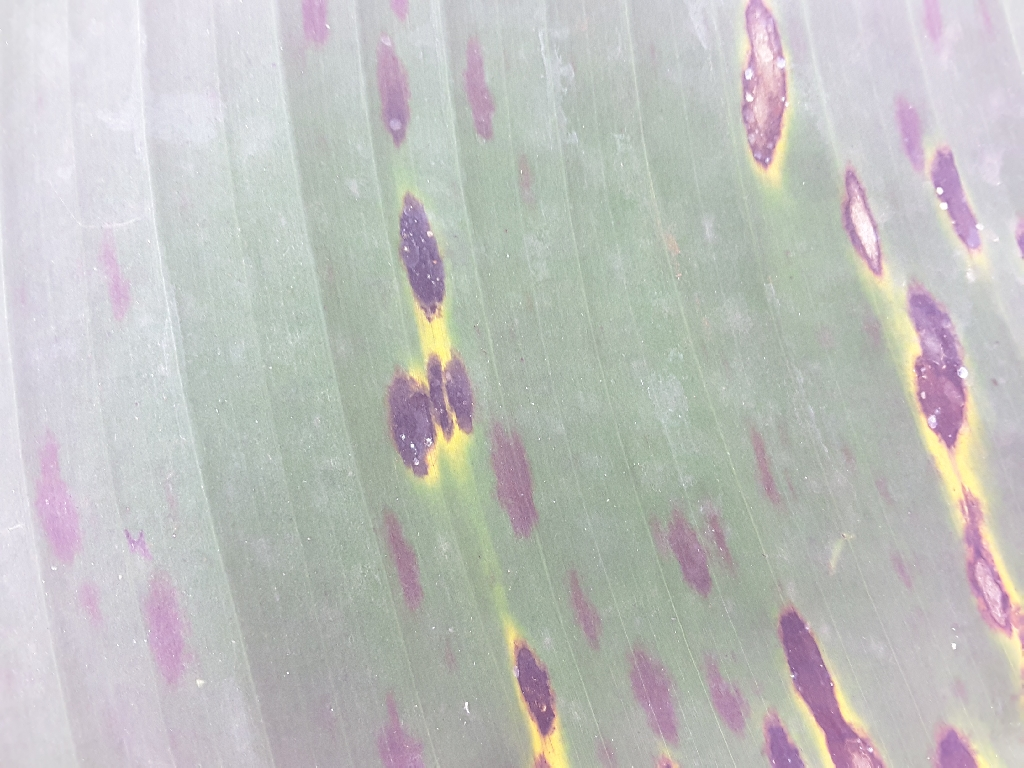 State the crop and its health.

banana, black sigatoka
